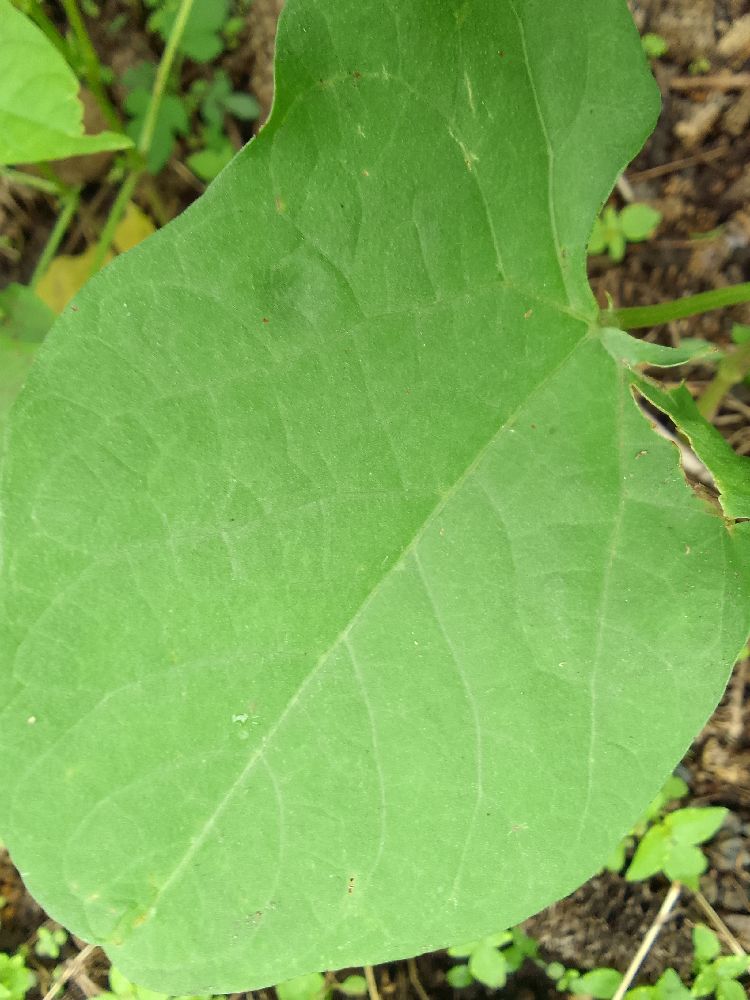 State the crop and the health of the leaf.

common bean, healthy
